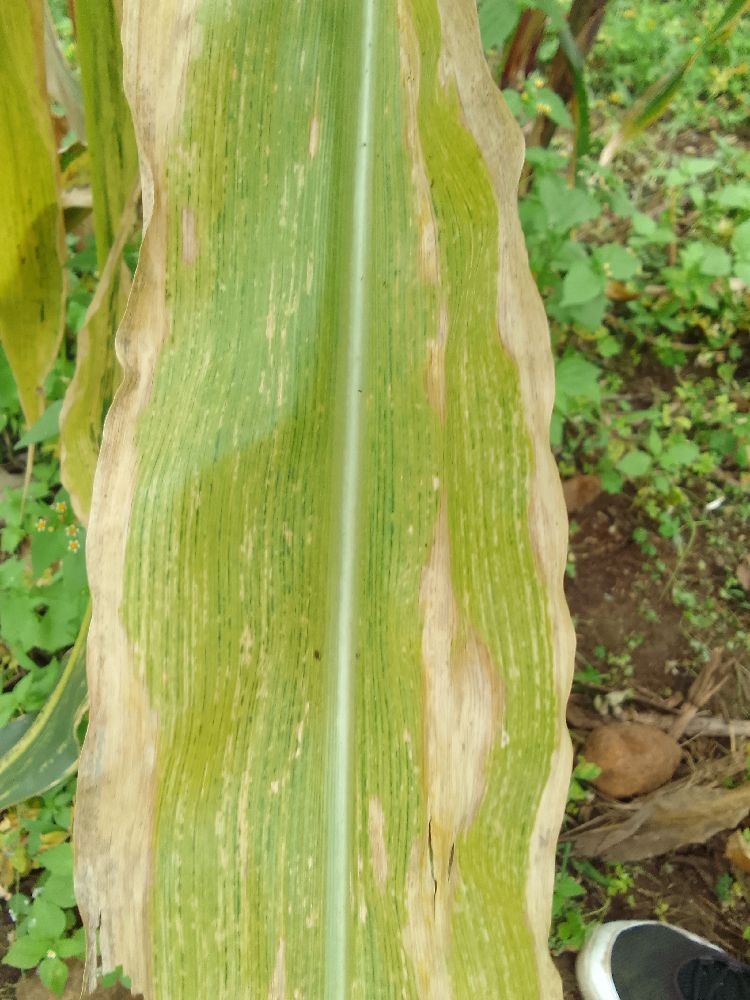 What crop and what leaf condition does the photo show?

maize, maize lethal necrosis
